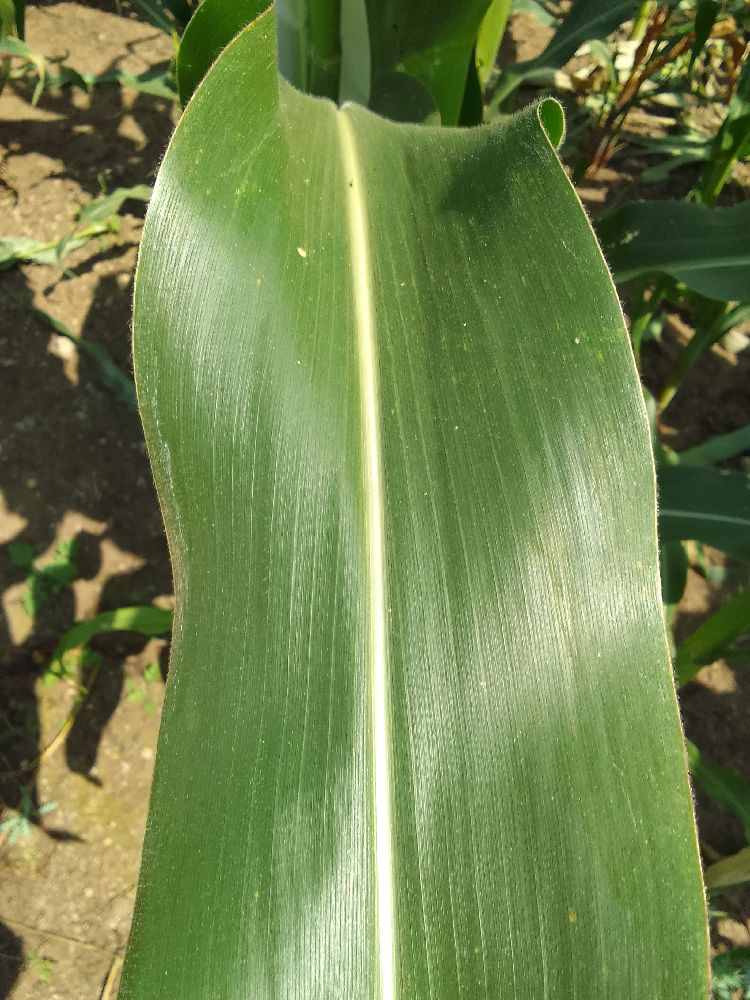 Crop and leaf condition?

maize, healthy
